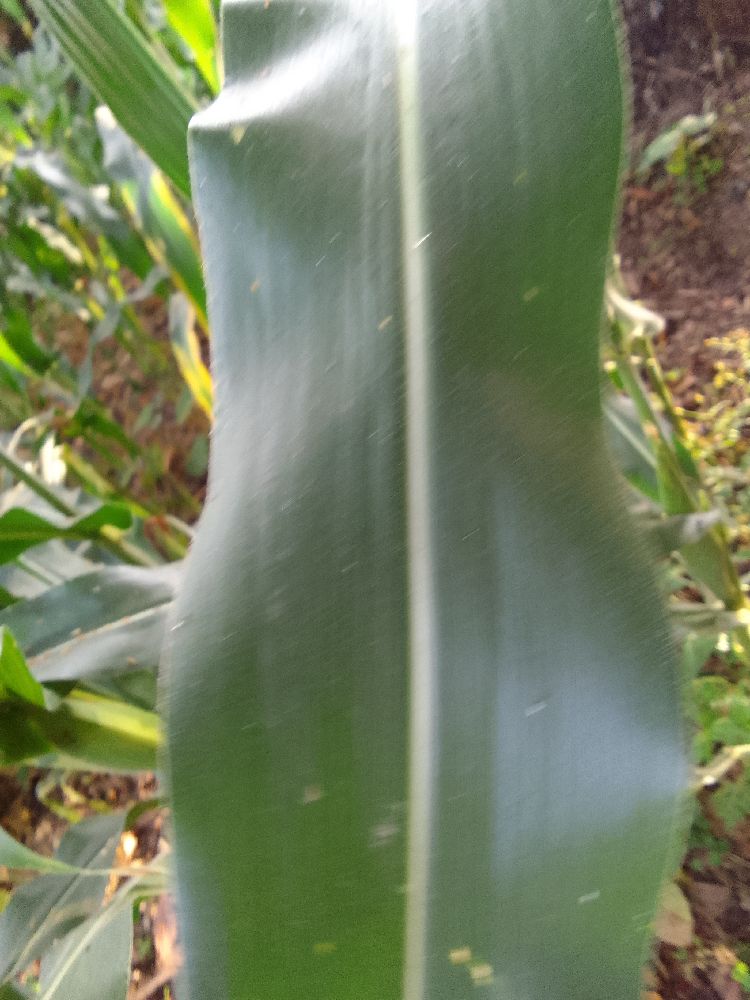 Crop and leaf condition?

maize, healthy
